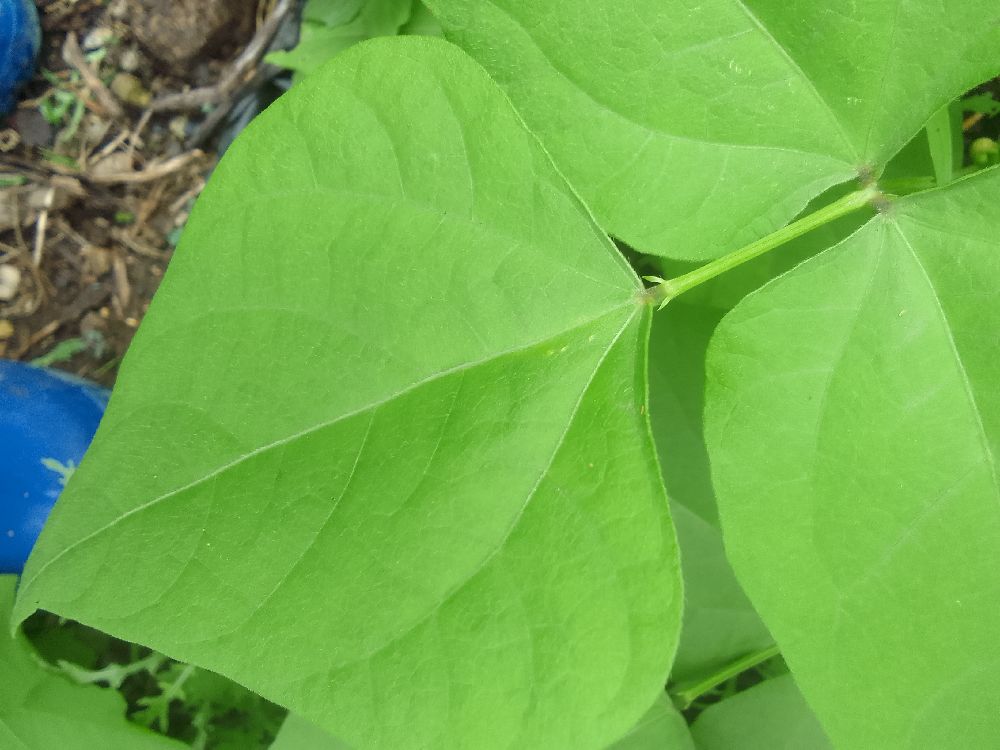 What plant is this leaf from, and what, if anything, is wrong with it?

common bean, healthy
